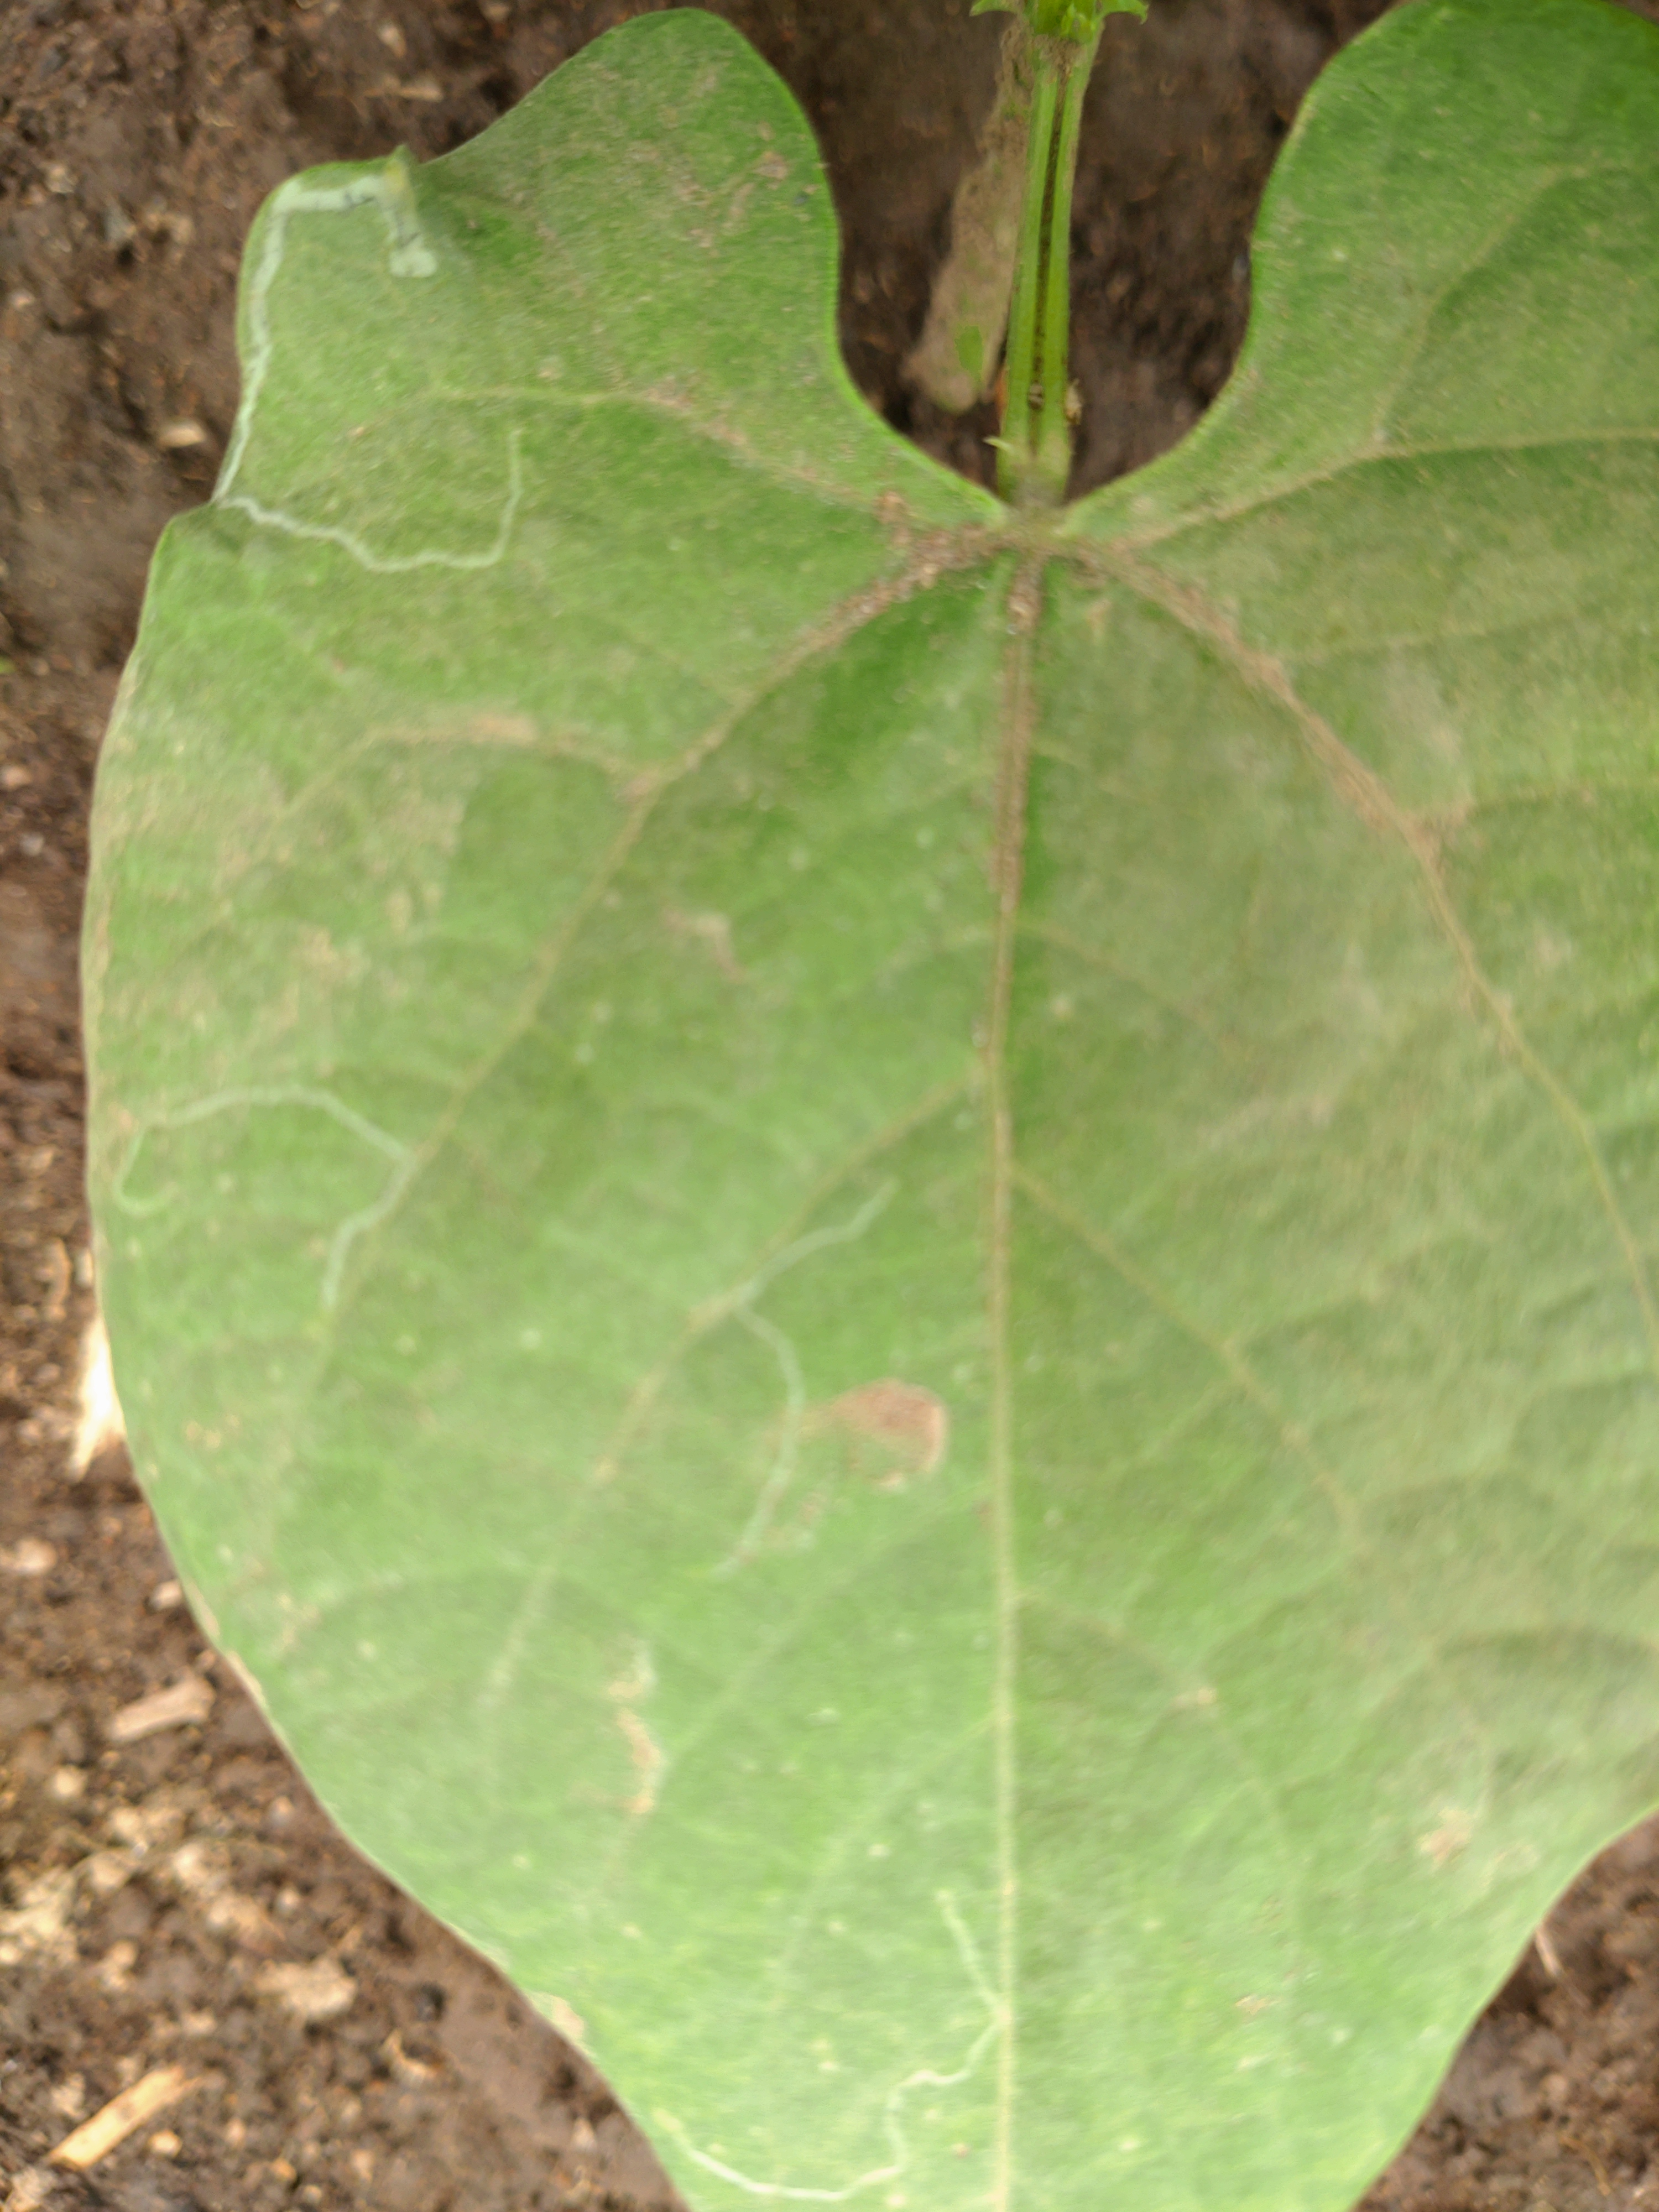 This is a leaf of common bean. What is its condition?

healthy
